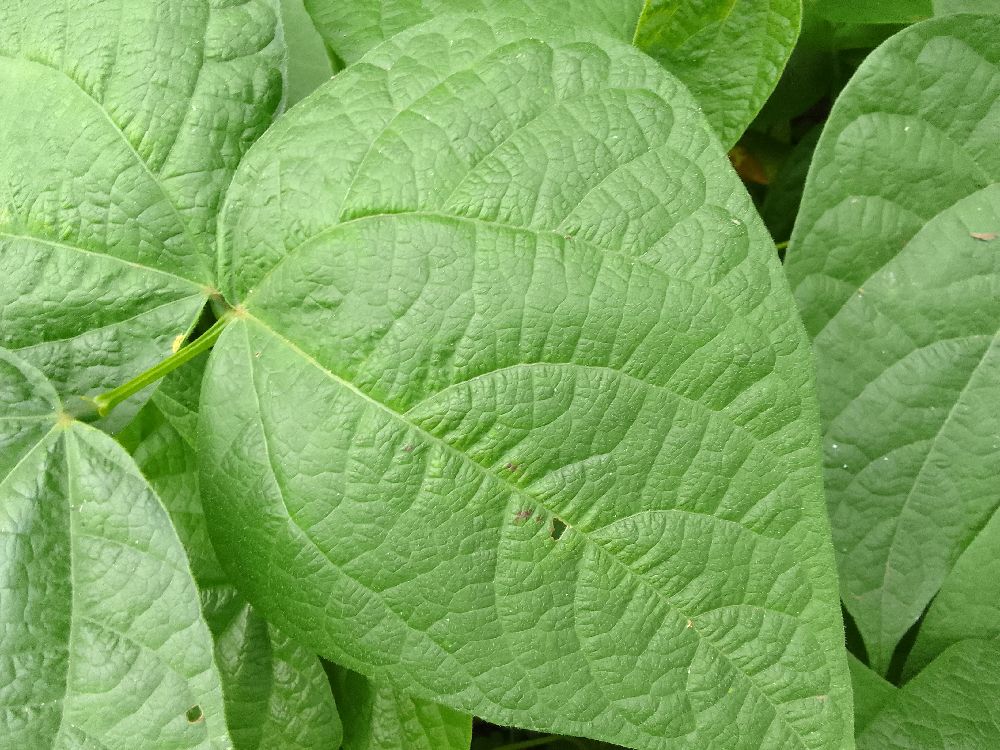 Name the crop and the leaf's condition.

common bean, healthy
